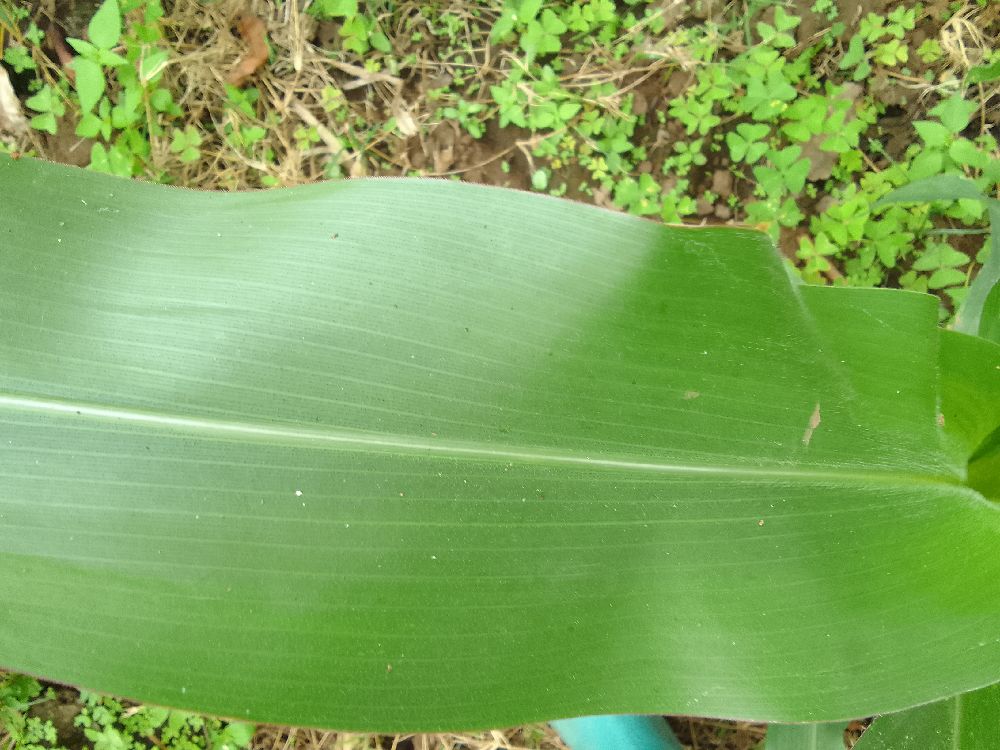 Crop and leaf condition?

maize, healthy
